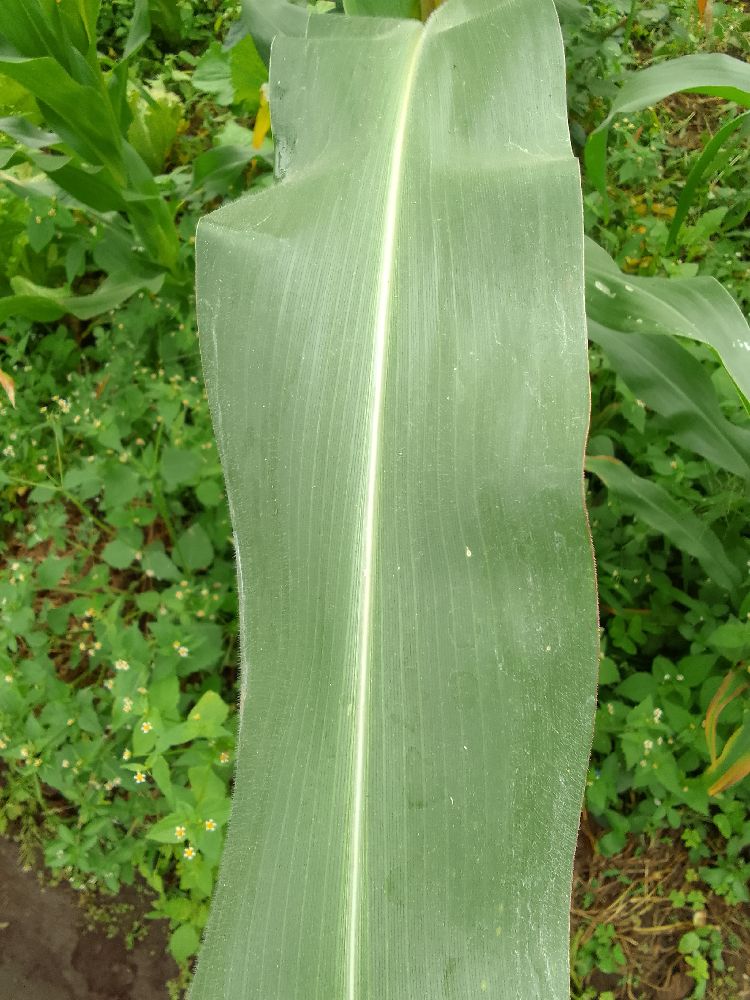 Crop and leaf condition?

maize, healthy
